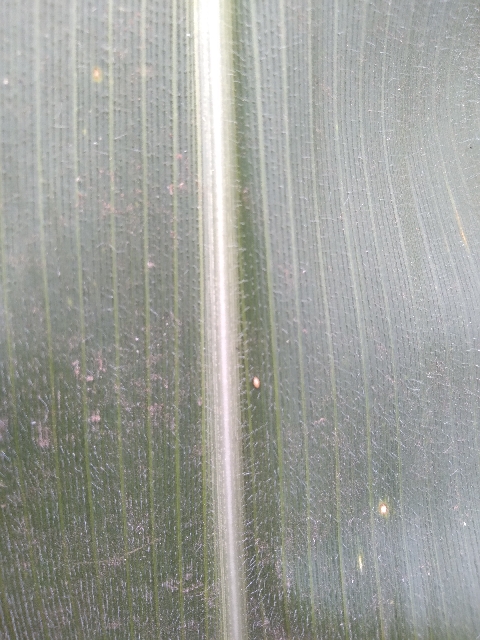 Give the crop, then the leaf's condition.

maize, healthy
